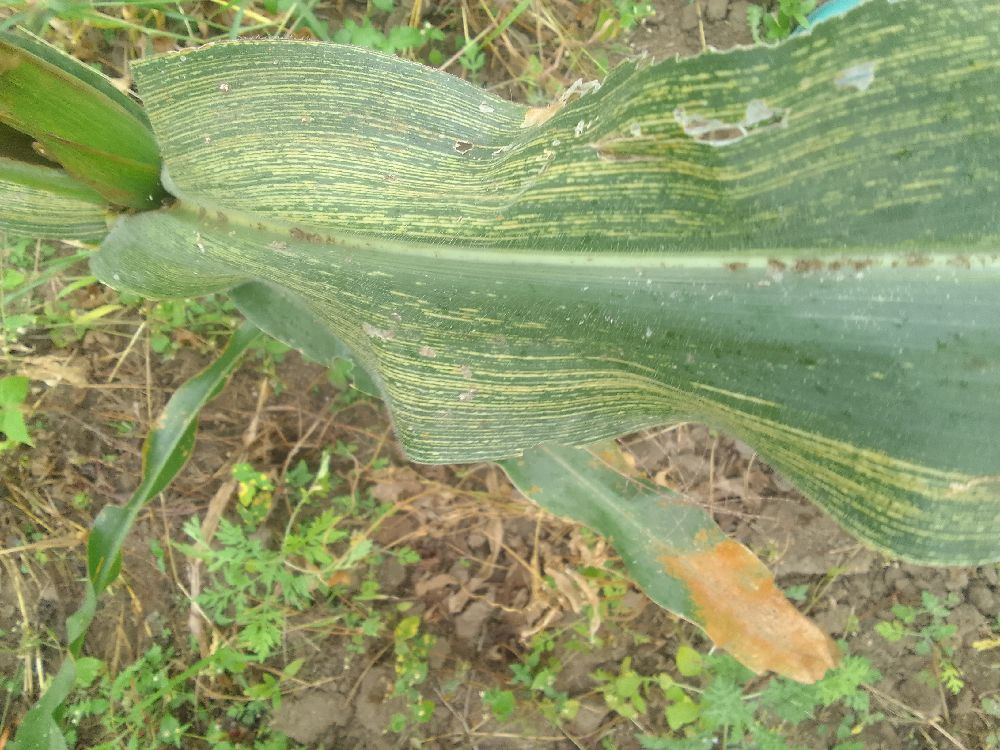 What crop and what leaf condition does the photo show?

maize, maize streak virus
